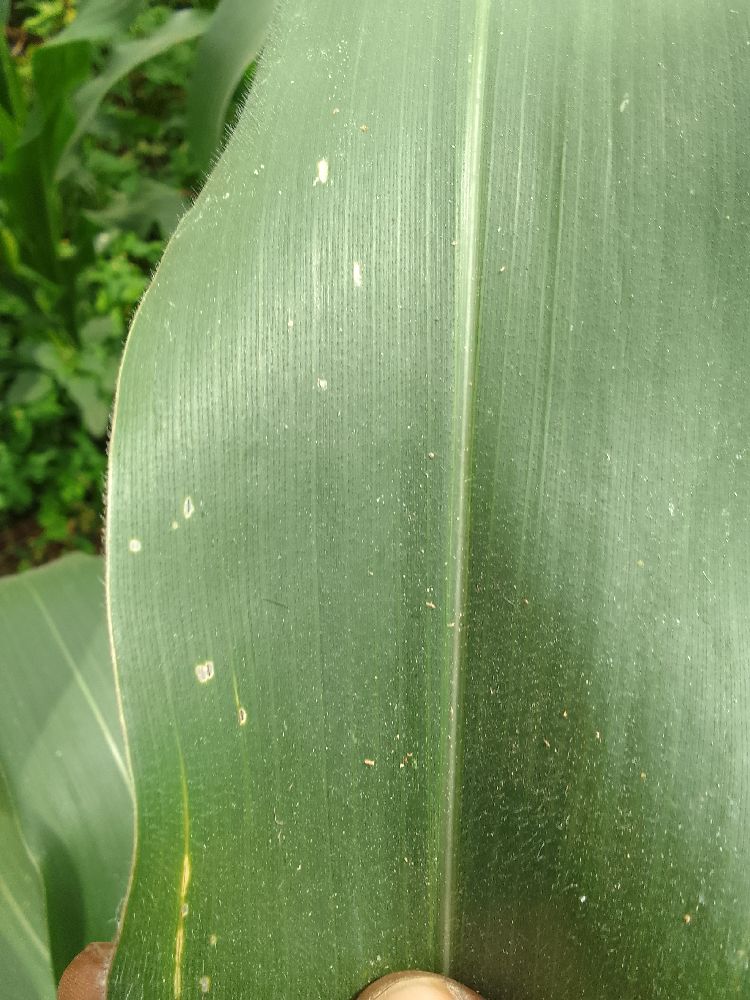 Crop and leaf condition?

maize, healthy
